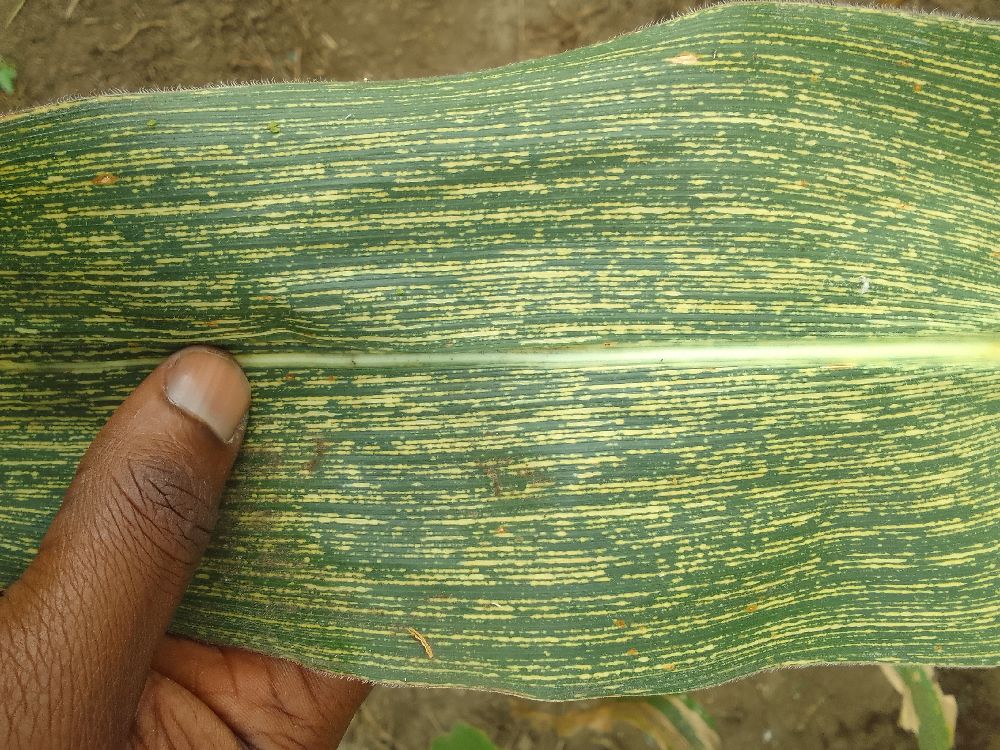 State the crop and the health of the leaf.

maize, maize streak virus
